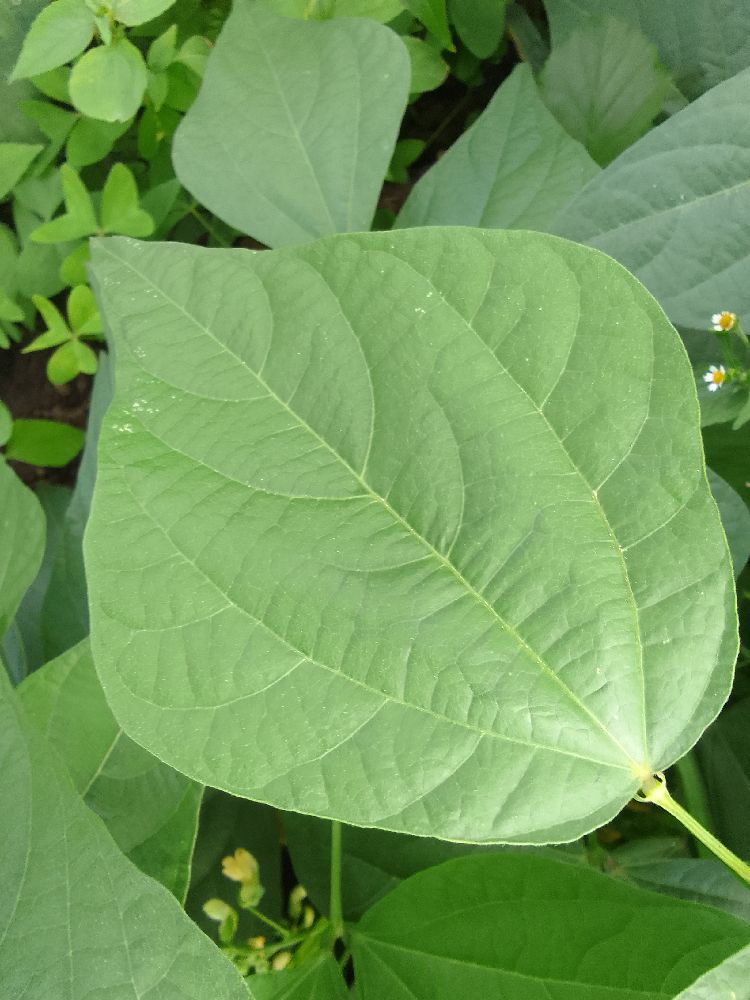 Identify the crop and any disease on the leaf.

common bean, healthy
